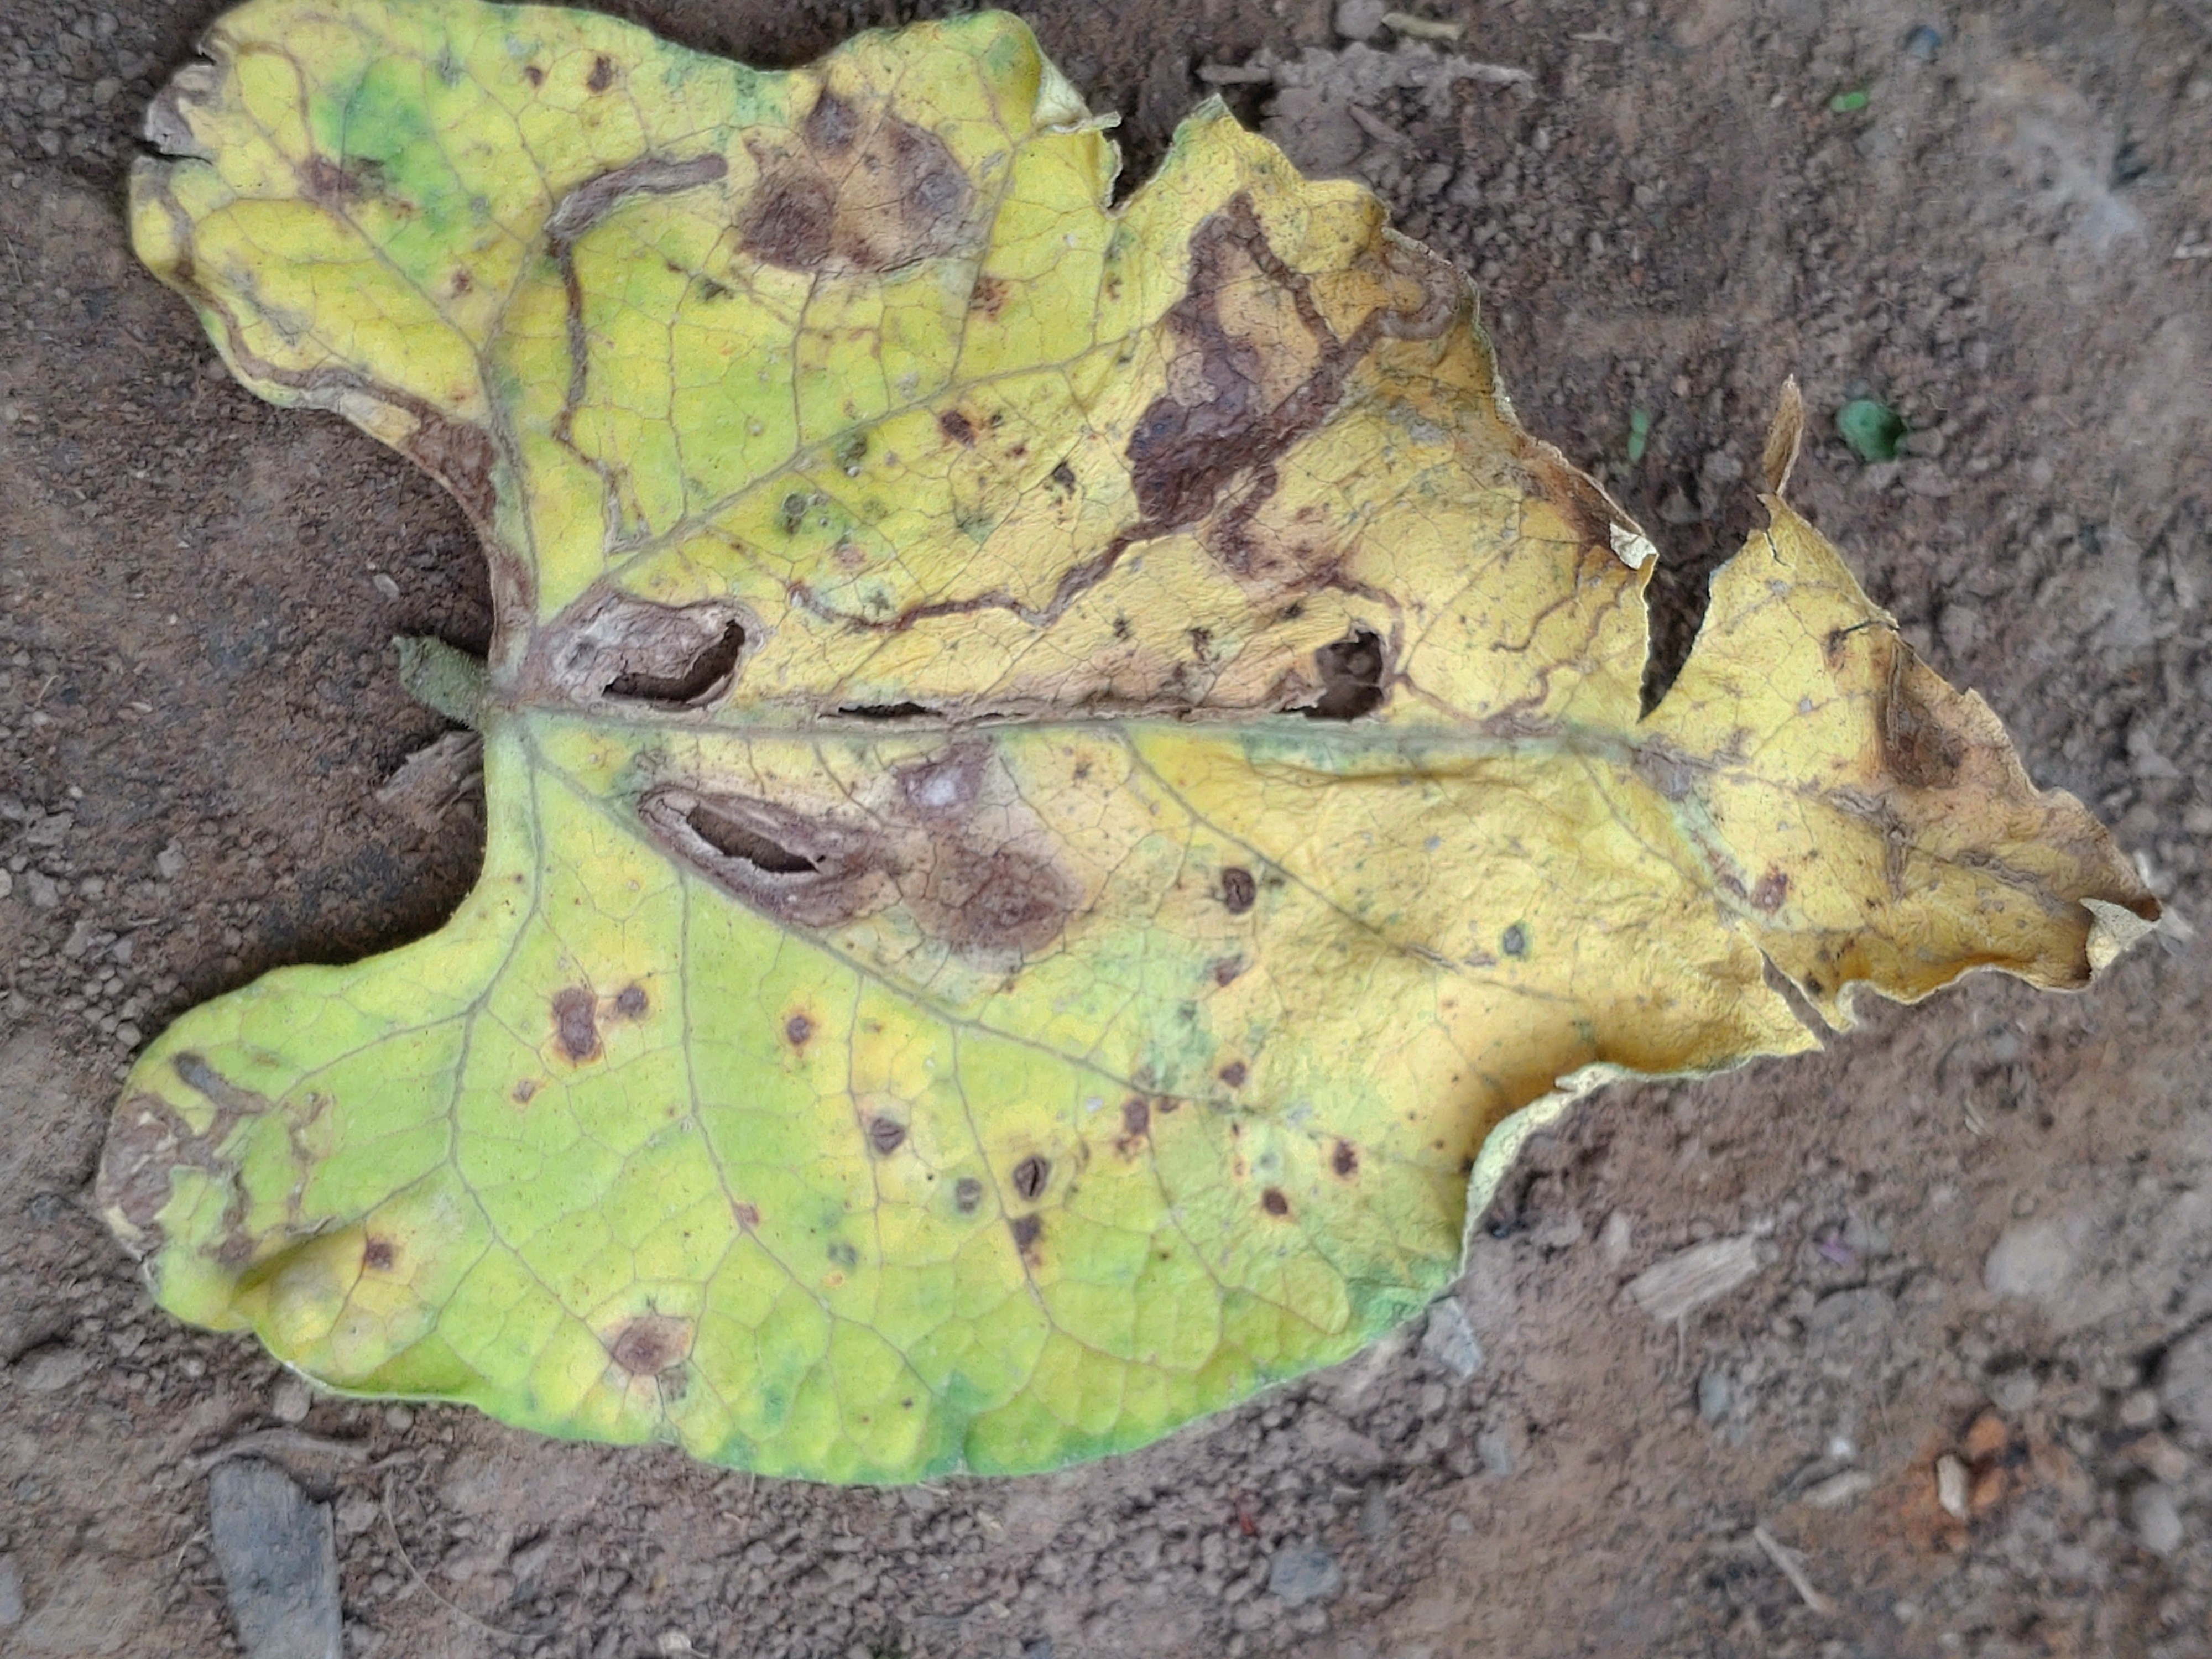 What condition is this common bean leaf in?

anthracnose
